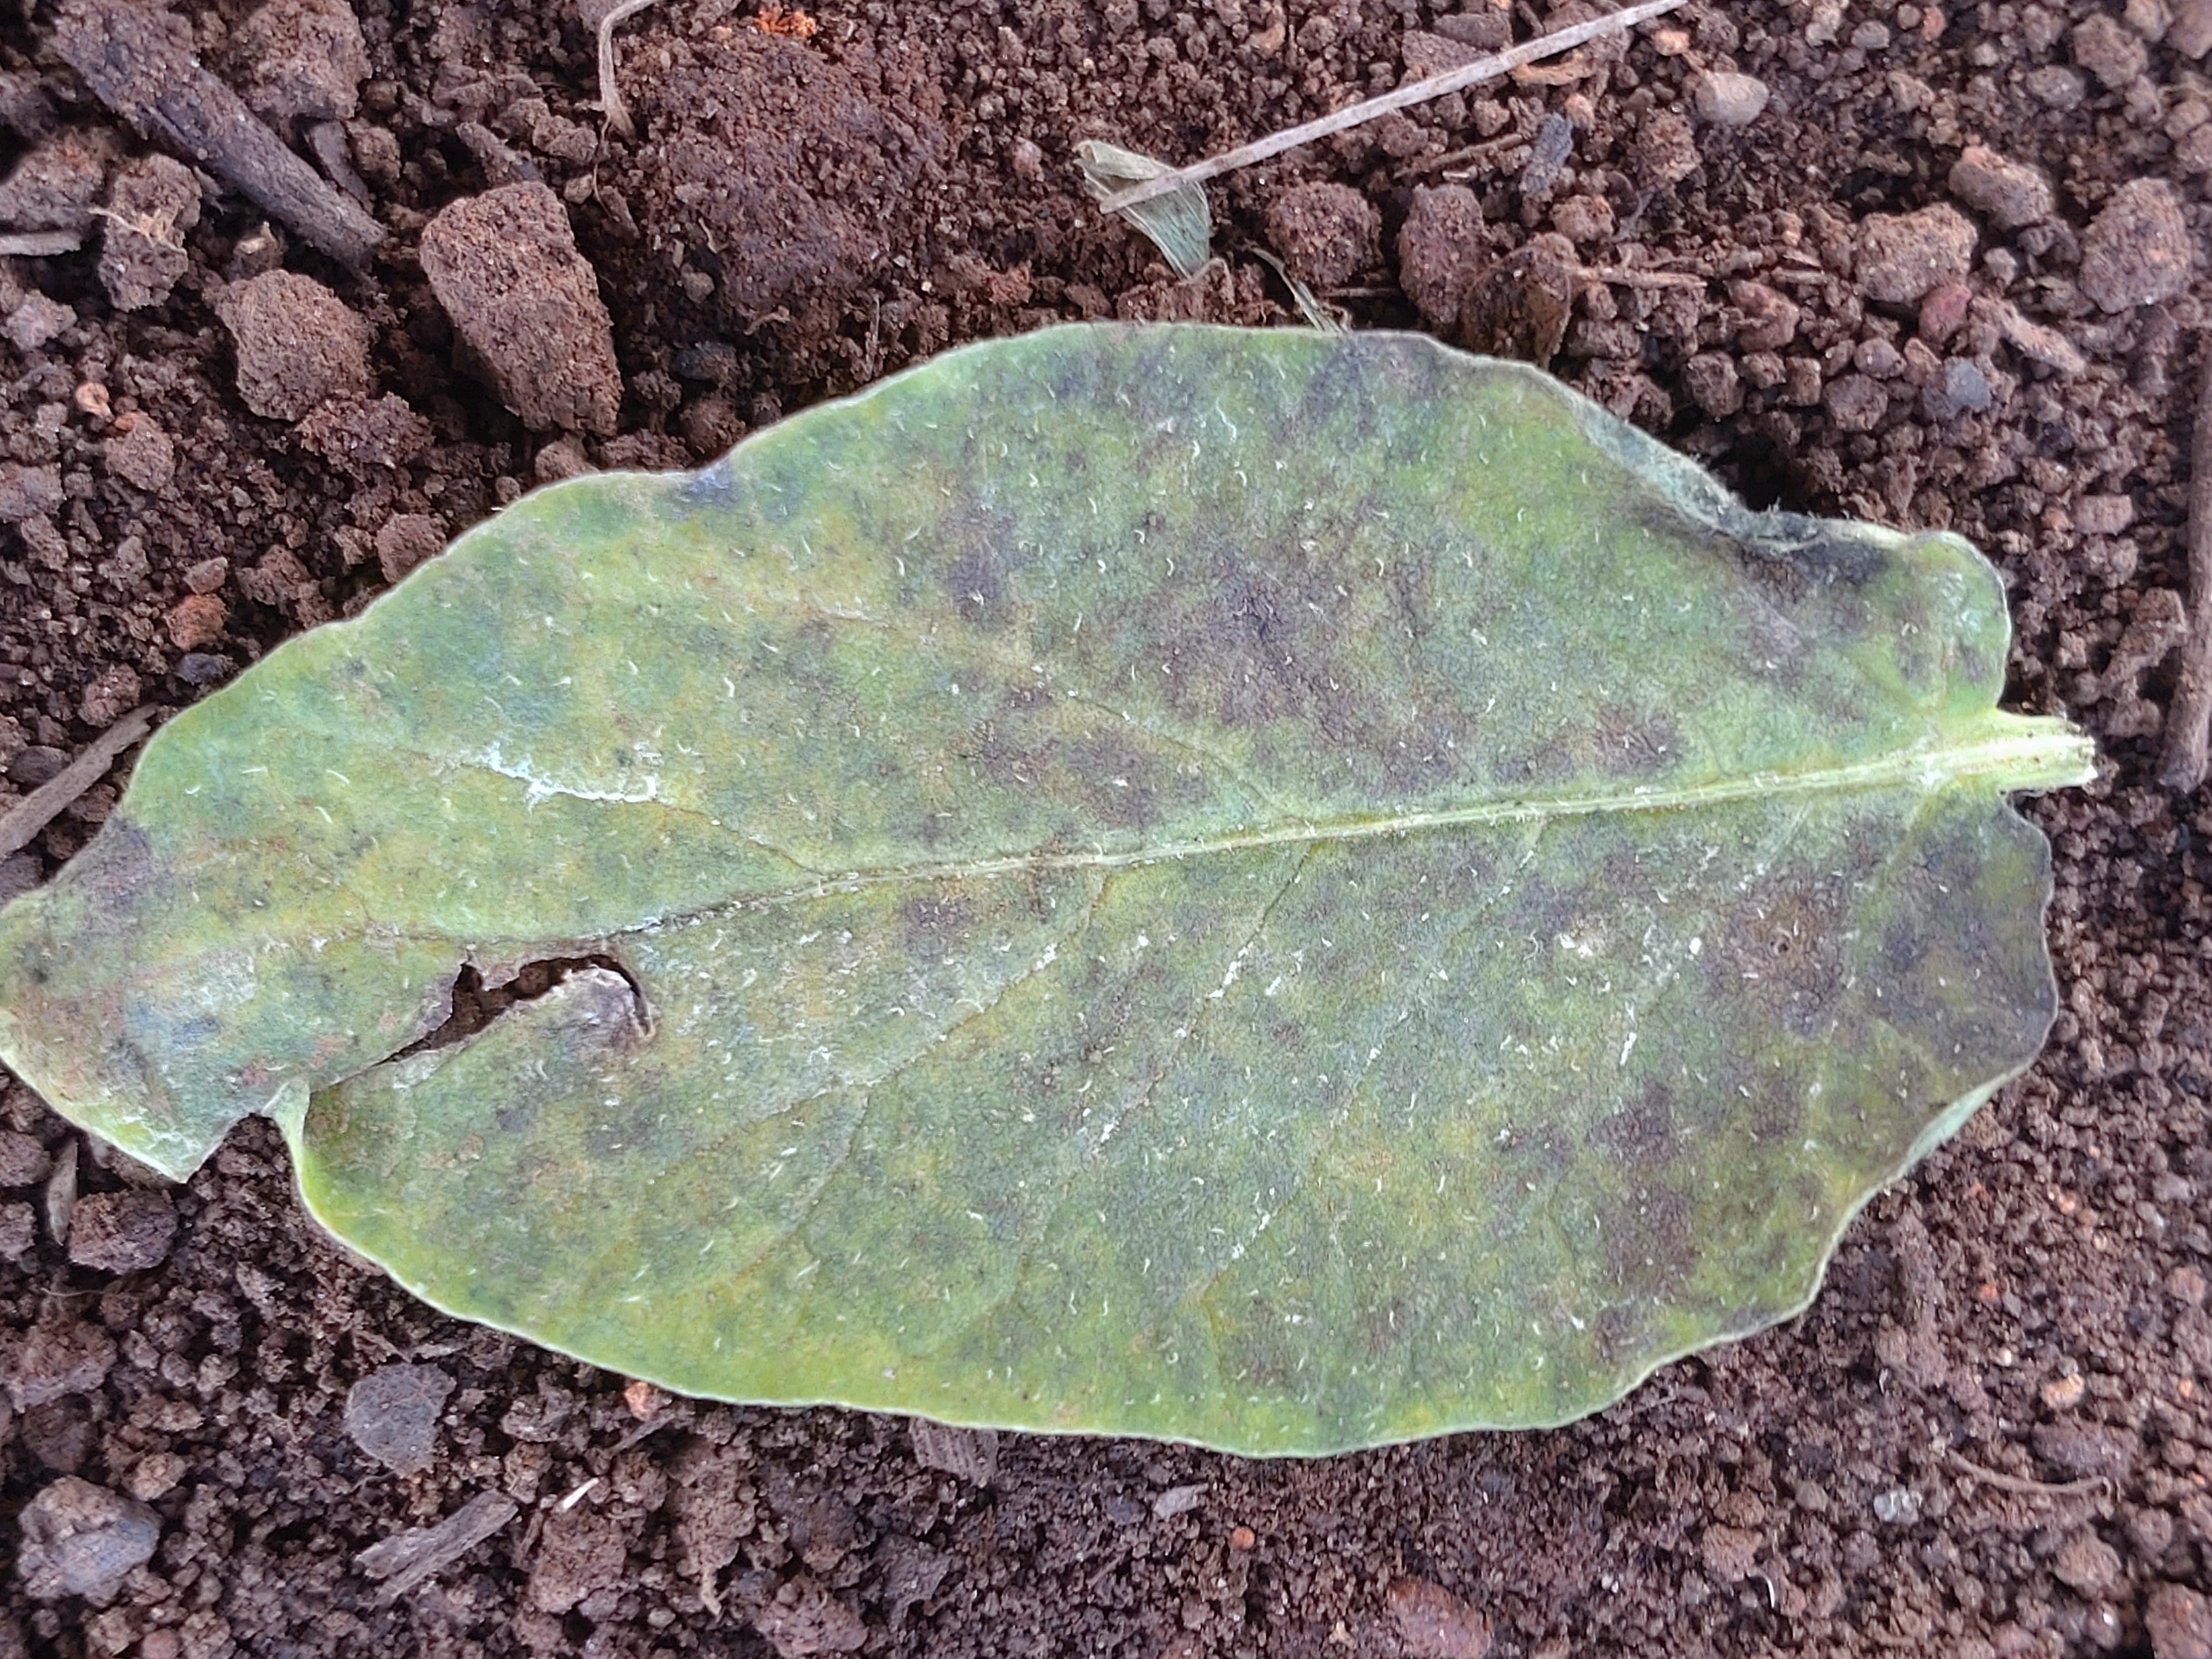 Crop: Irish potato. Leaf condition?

late blight
